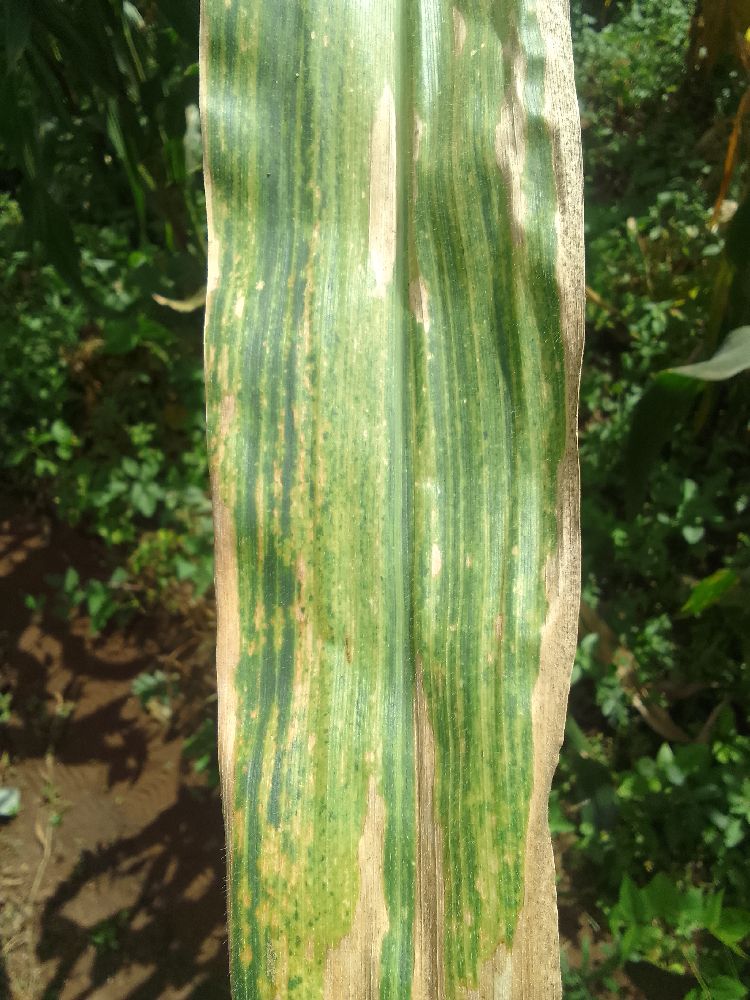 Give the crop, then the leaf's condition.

maize, maize lethal necrosis
